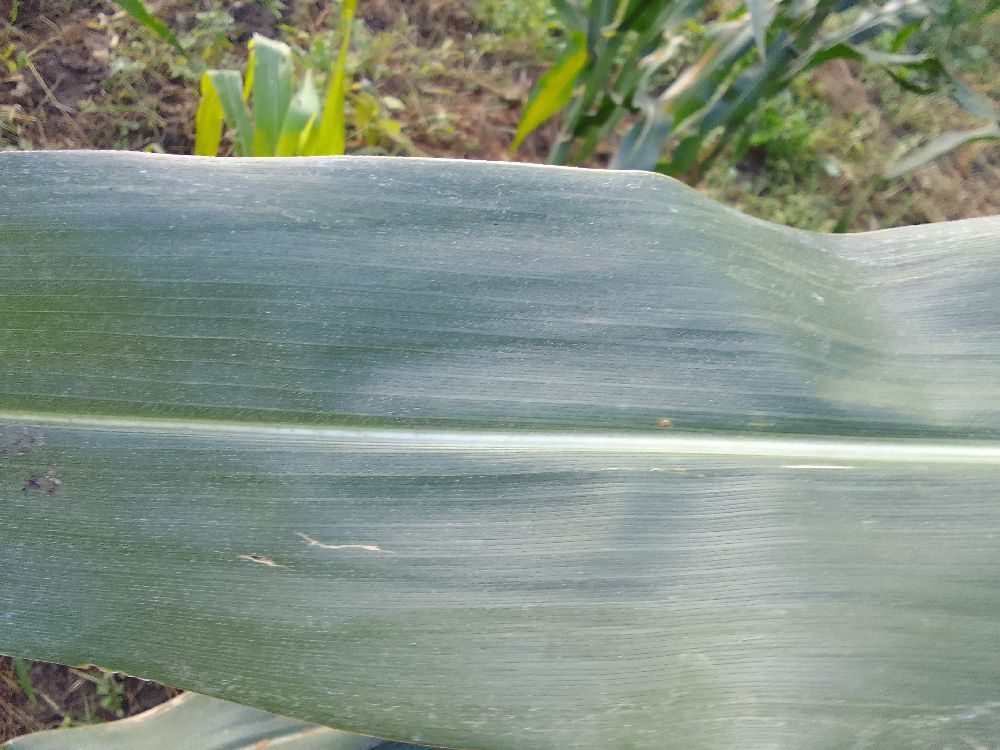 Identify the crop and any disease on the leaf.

maize, healthy
